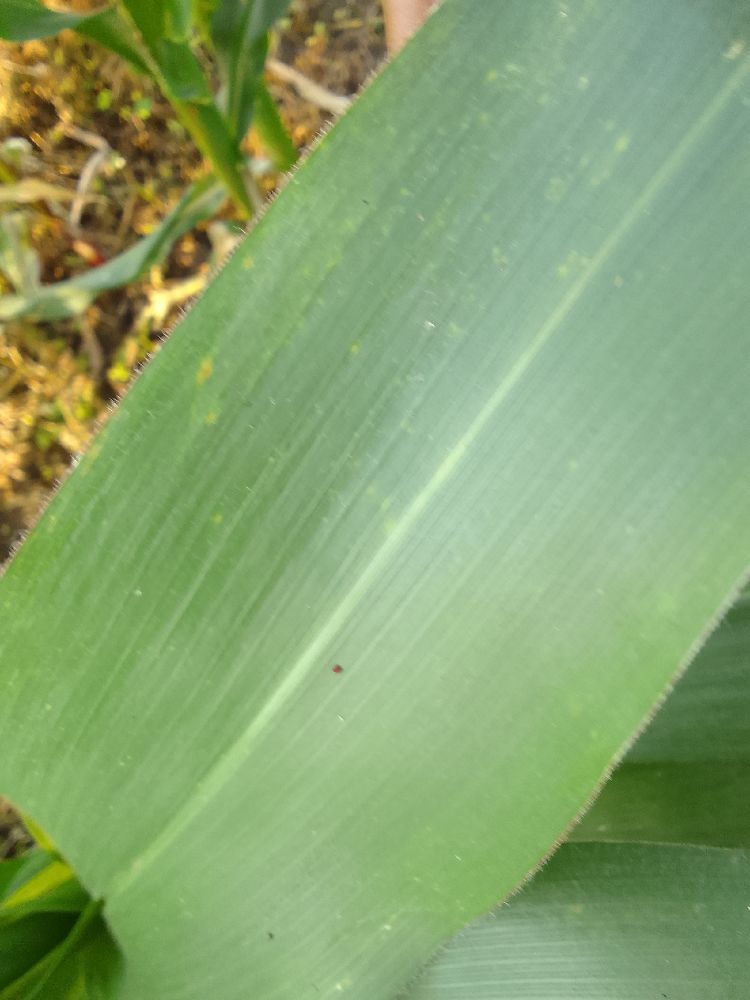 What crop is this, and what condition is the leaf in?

maize, healthy
